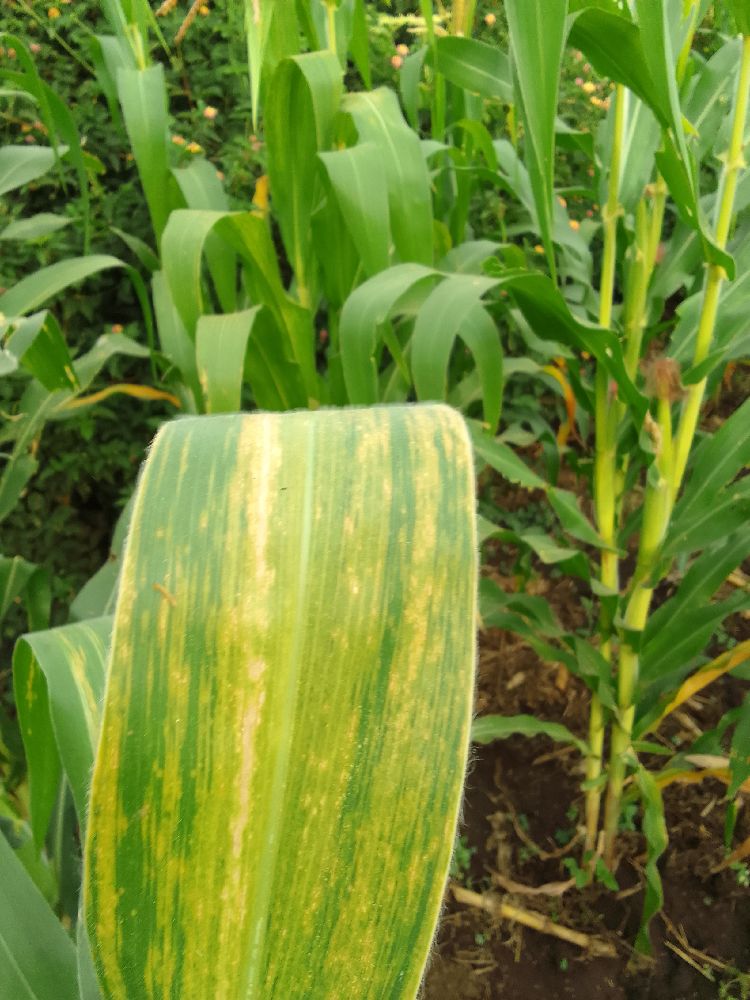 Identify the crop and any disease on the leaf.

maize, maize lethal necrosis
